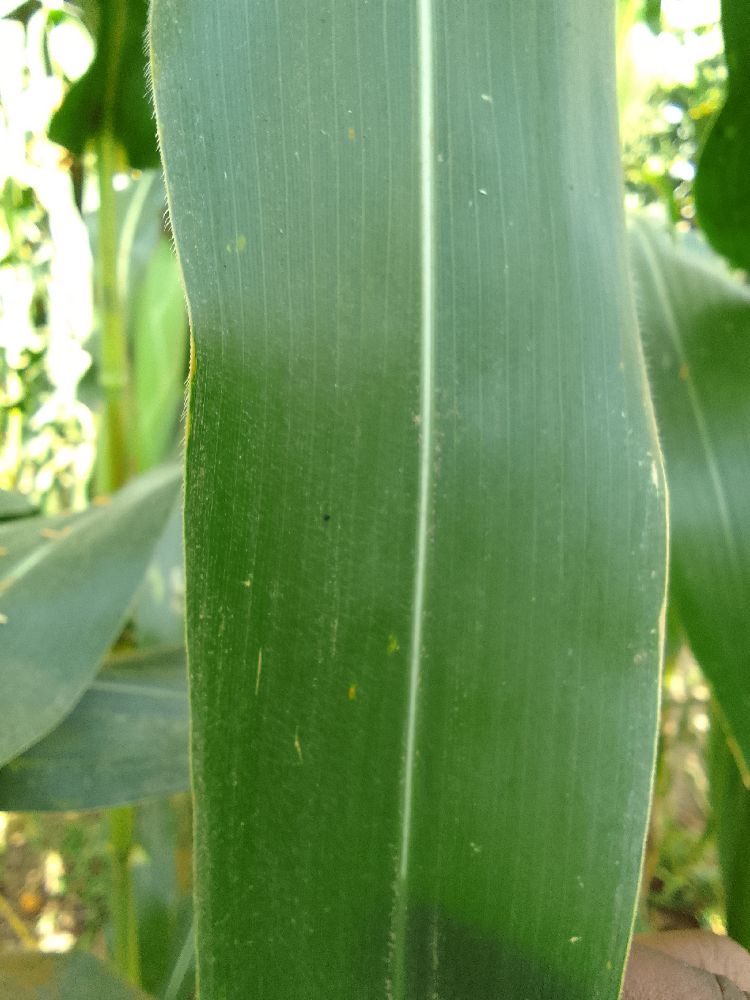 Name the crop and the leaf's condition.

maize, healthy
